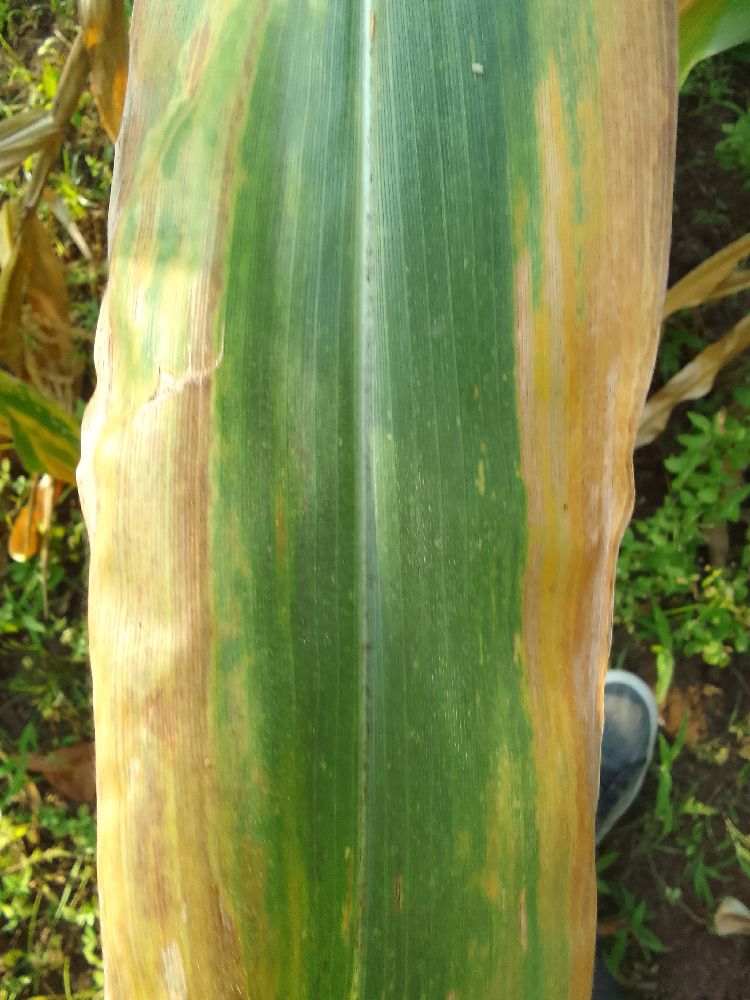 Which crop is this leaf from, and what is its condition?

maize, maize lethal necrosis
